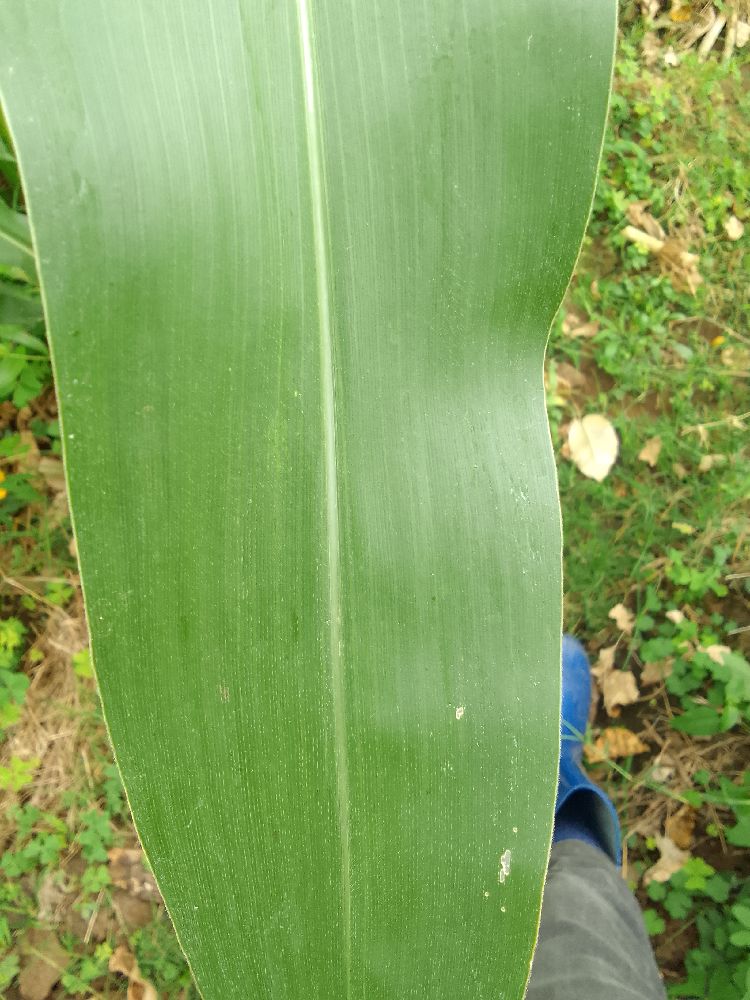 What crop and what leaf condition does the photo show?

maize, healthy
